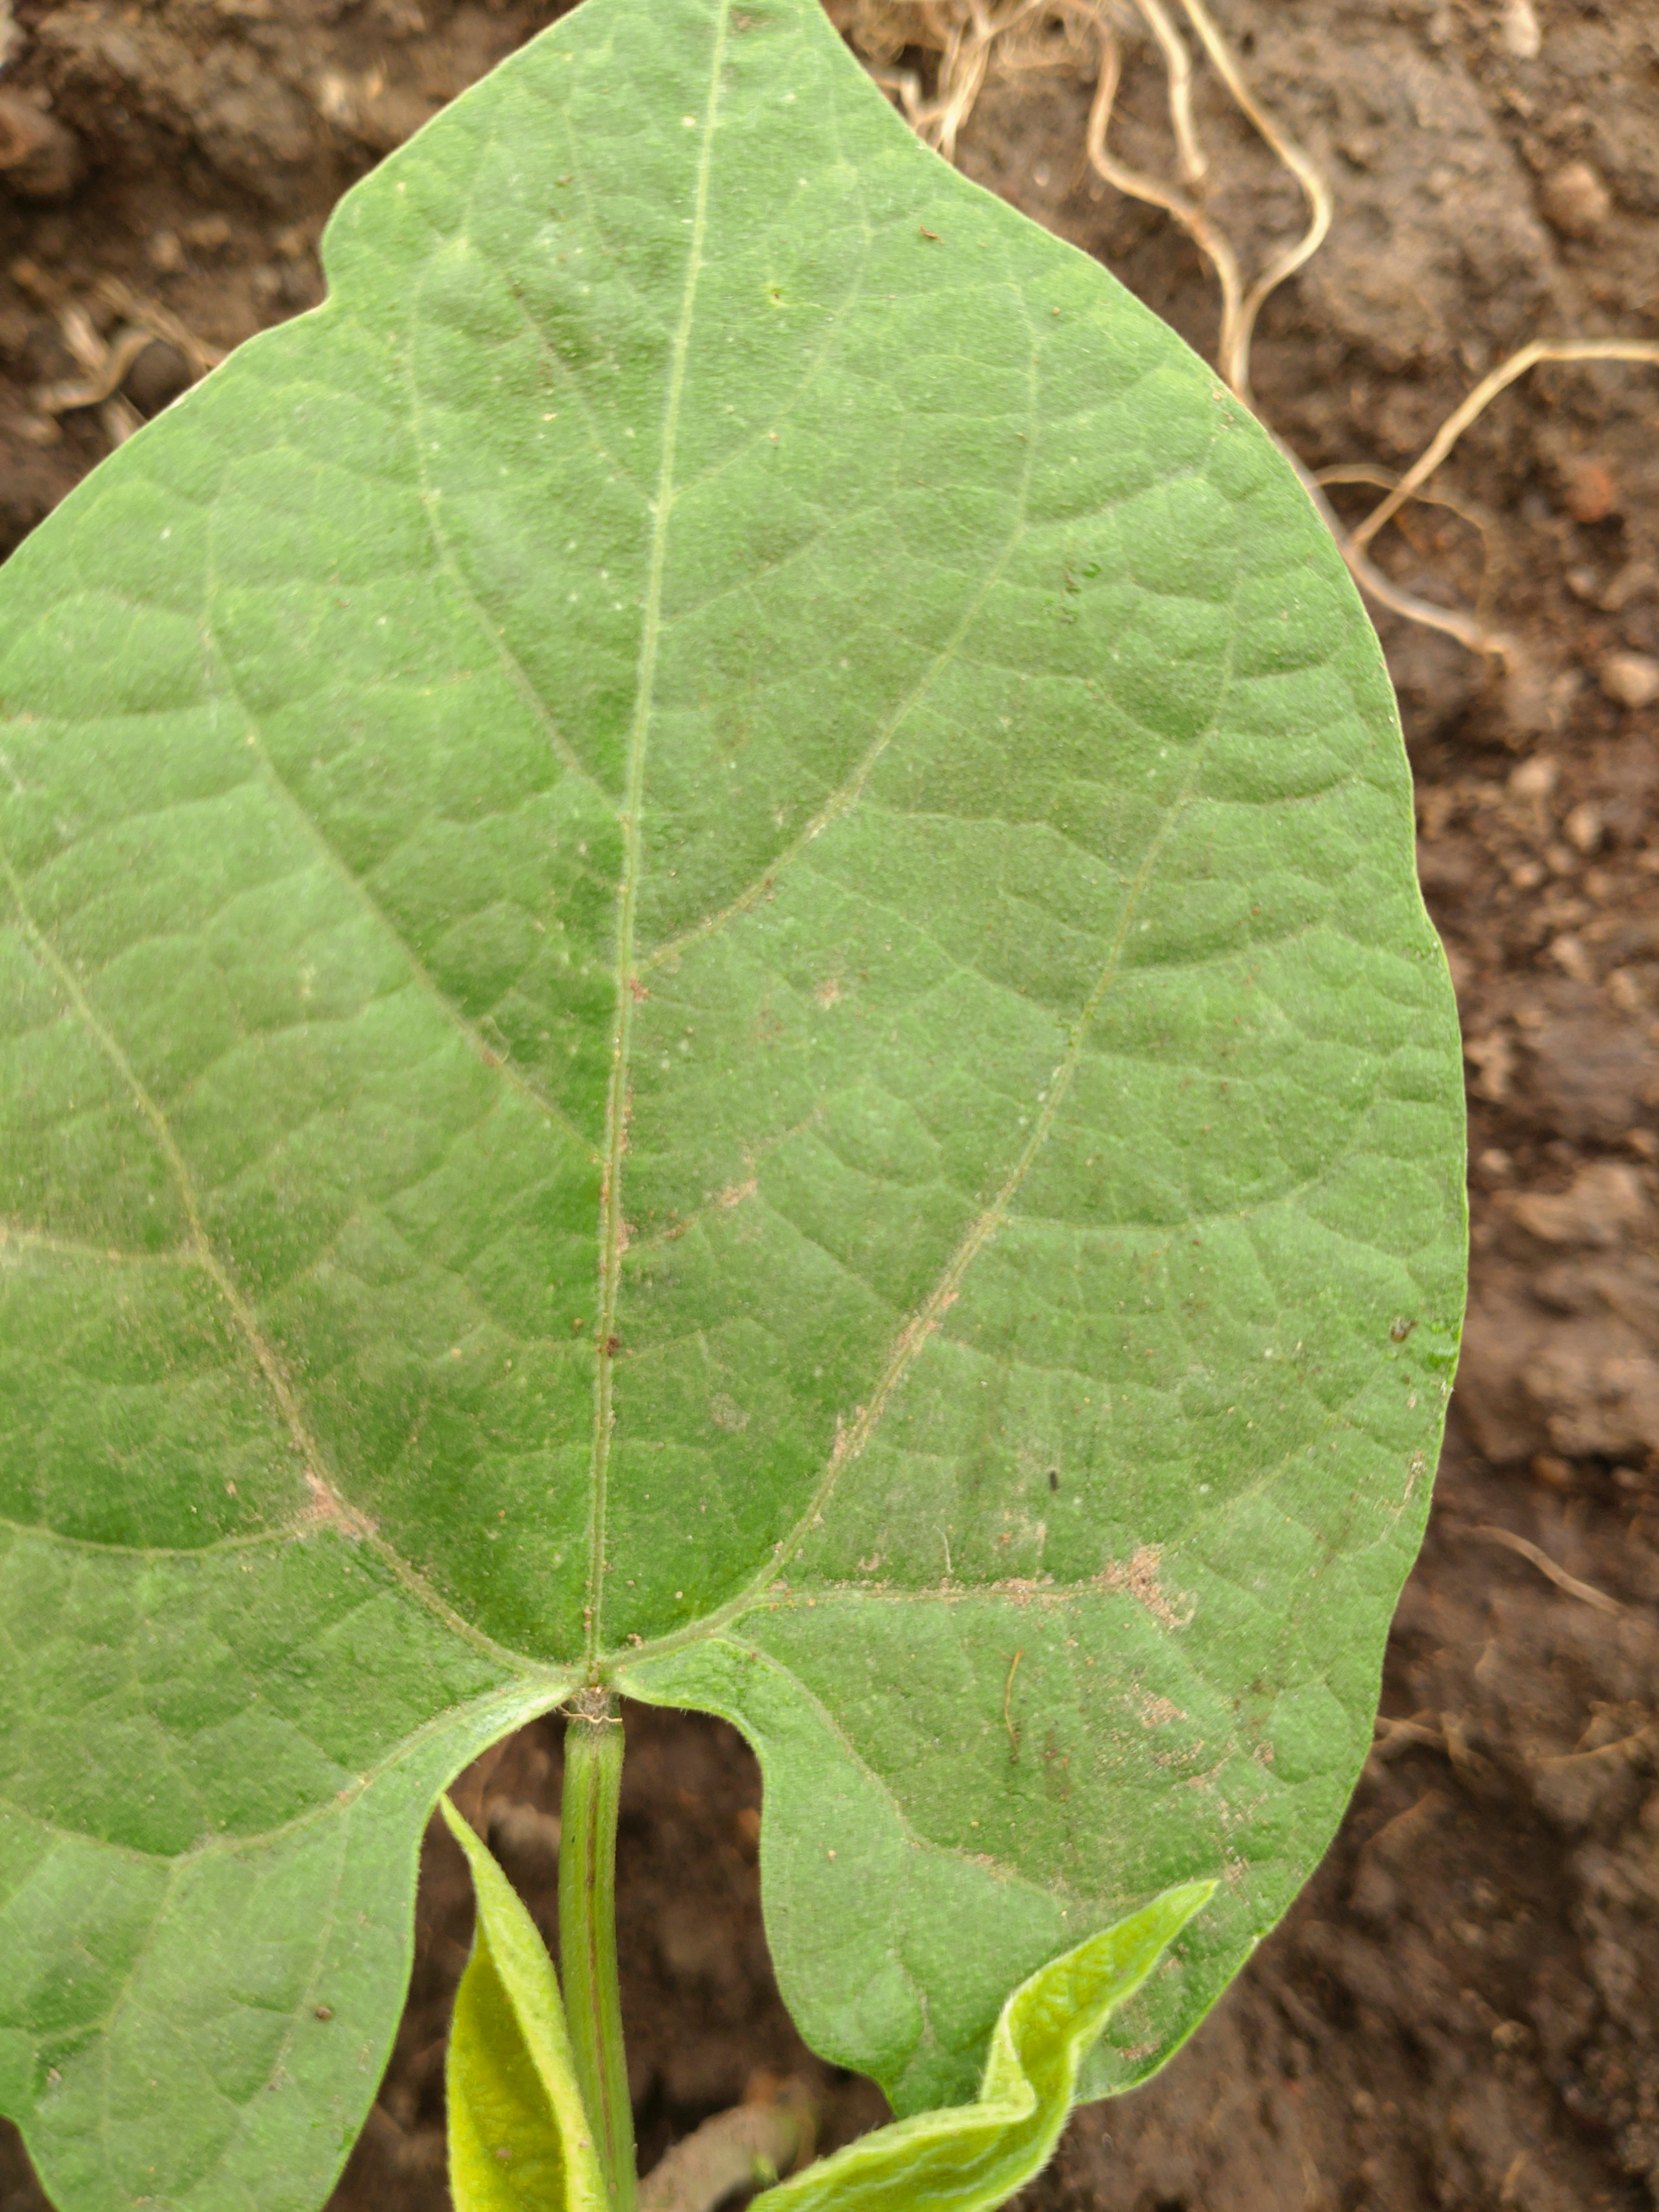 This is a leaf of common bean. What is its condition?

healthy
